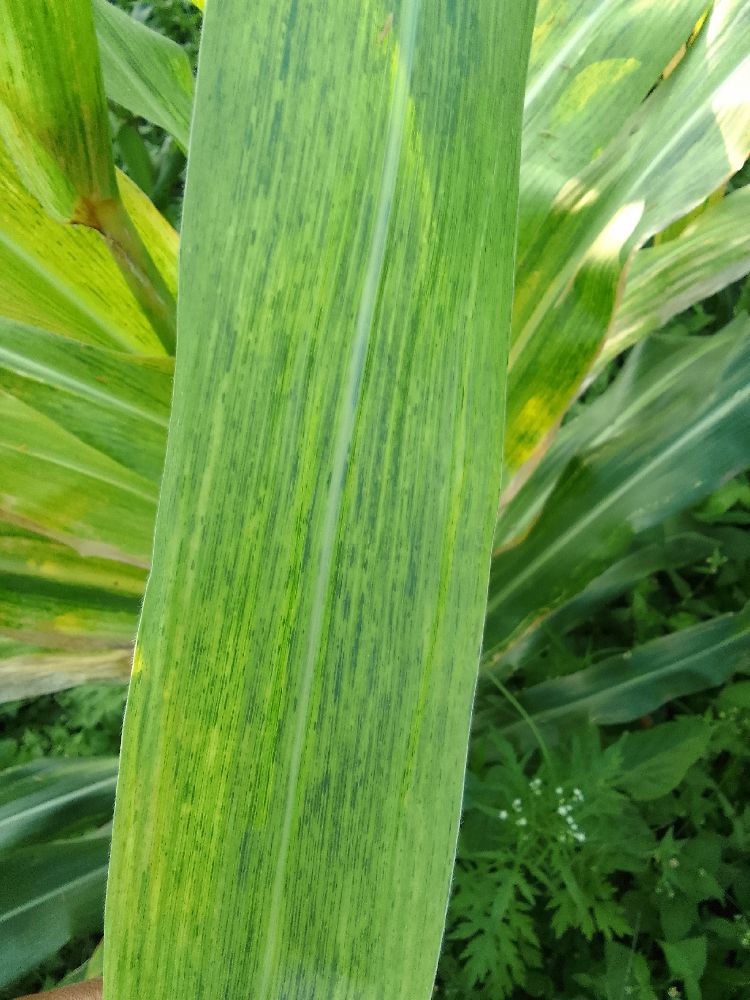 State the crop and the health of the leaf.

maize, maize lethal necrosis
